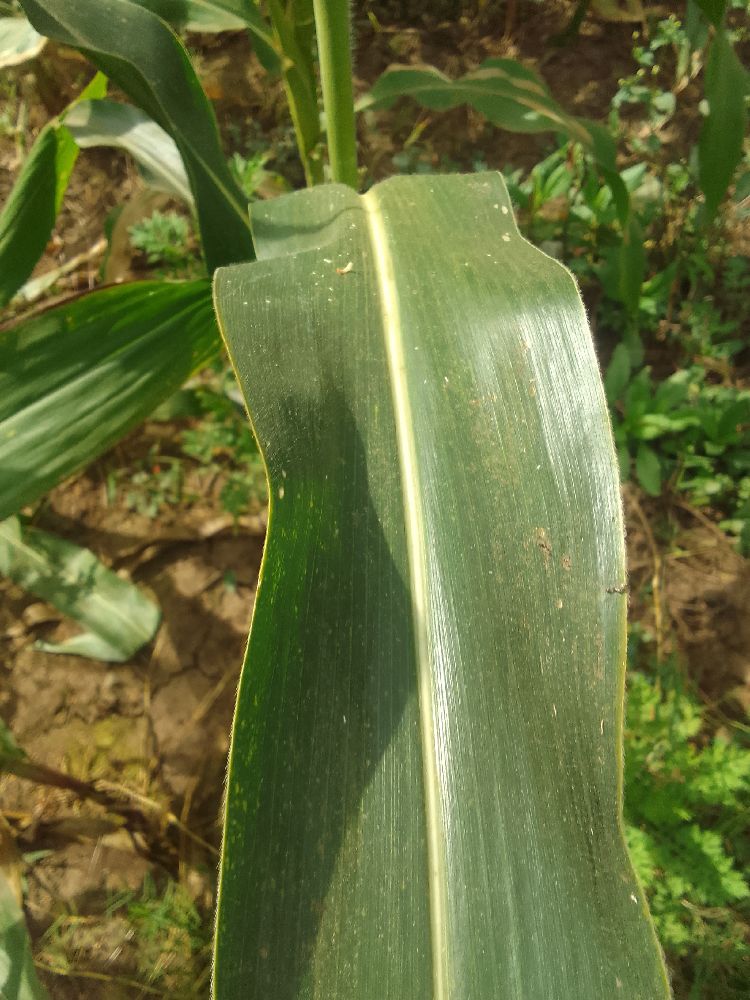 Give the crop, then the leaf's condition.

maize, healthy
